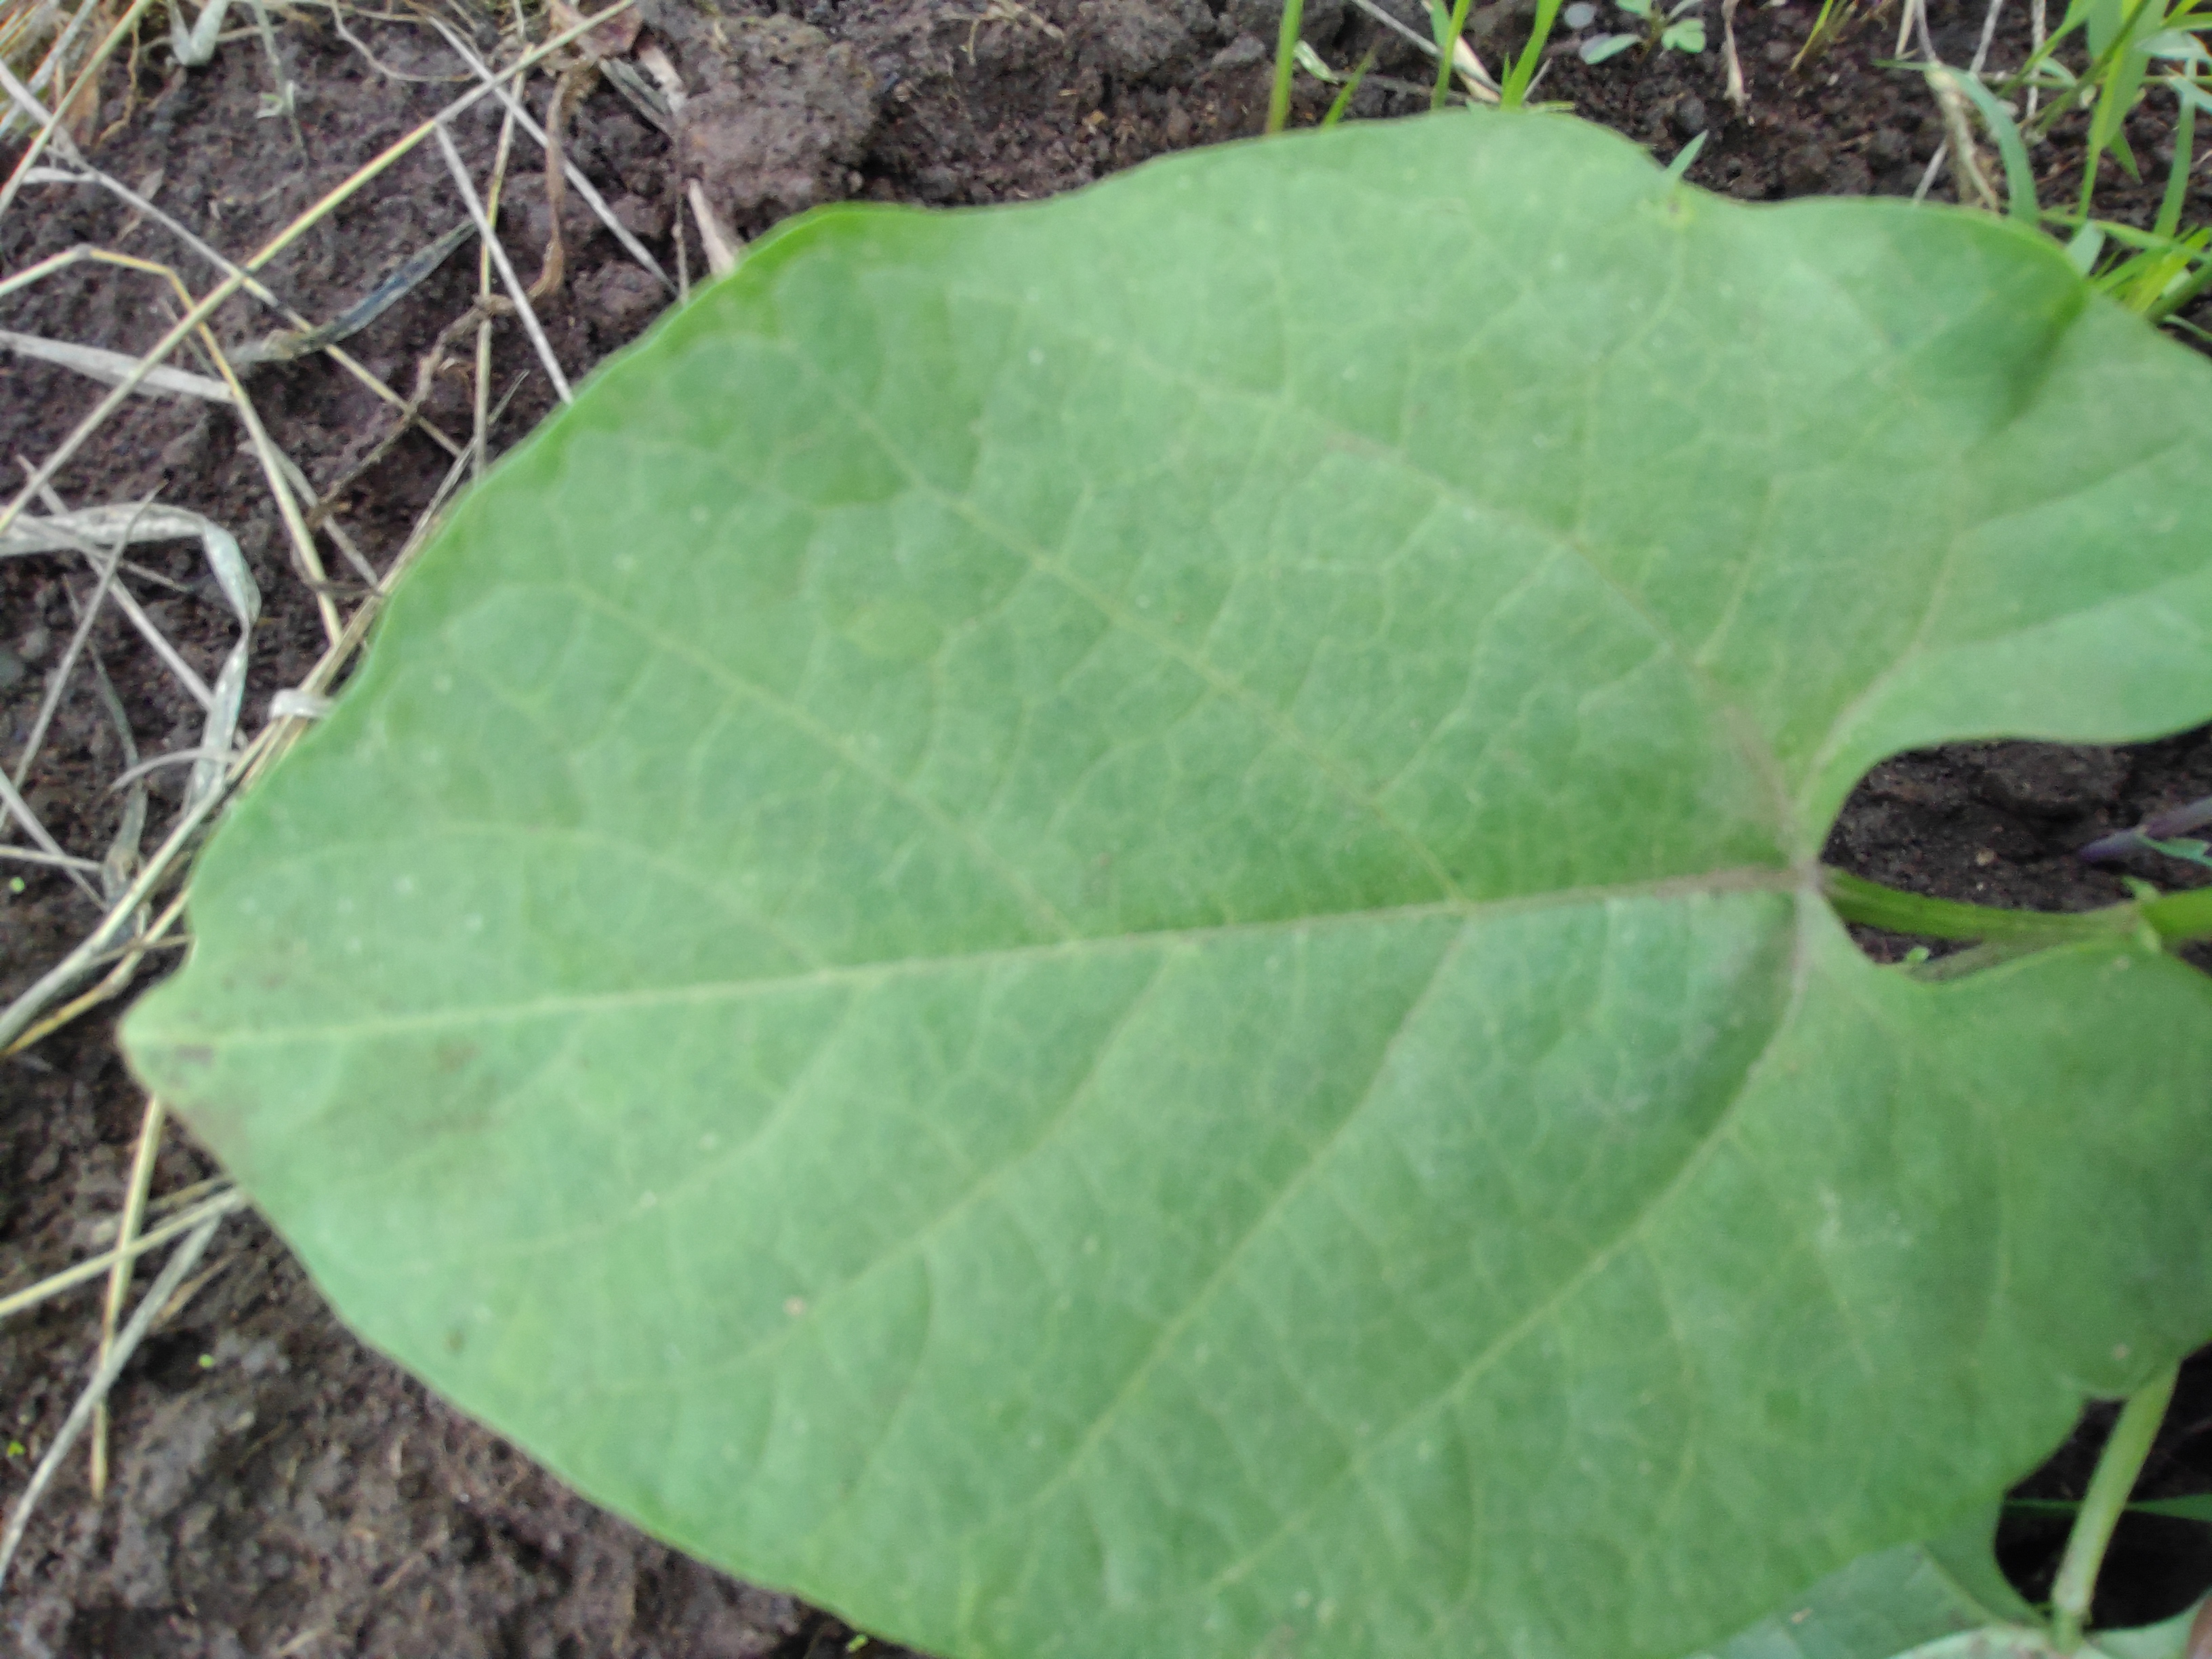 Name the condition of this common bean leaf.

healthy
